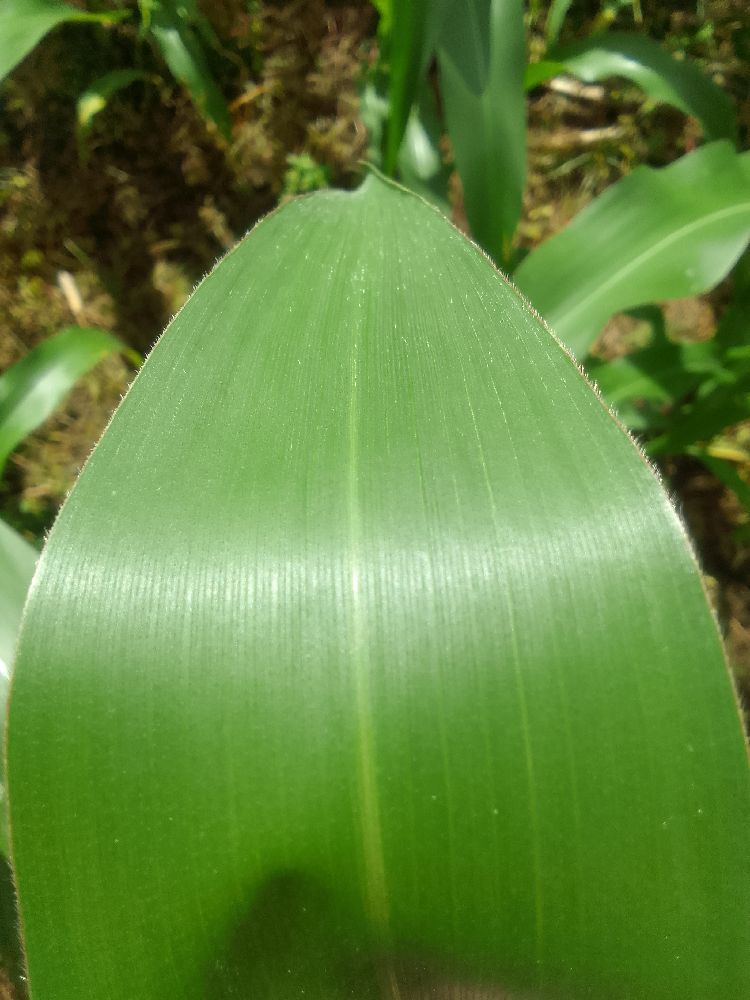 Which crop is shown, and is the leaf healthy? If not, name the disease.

maize, healthy
